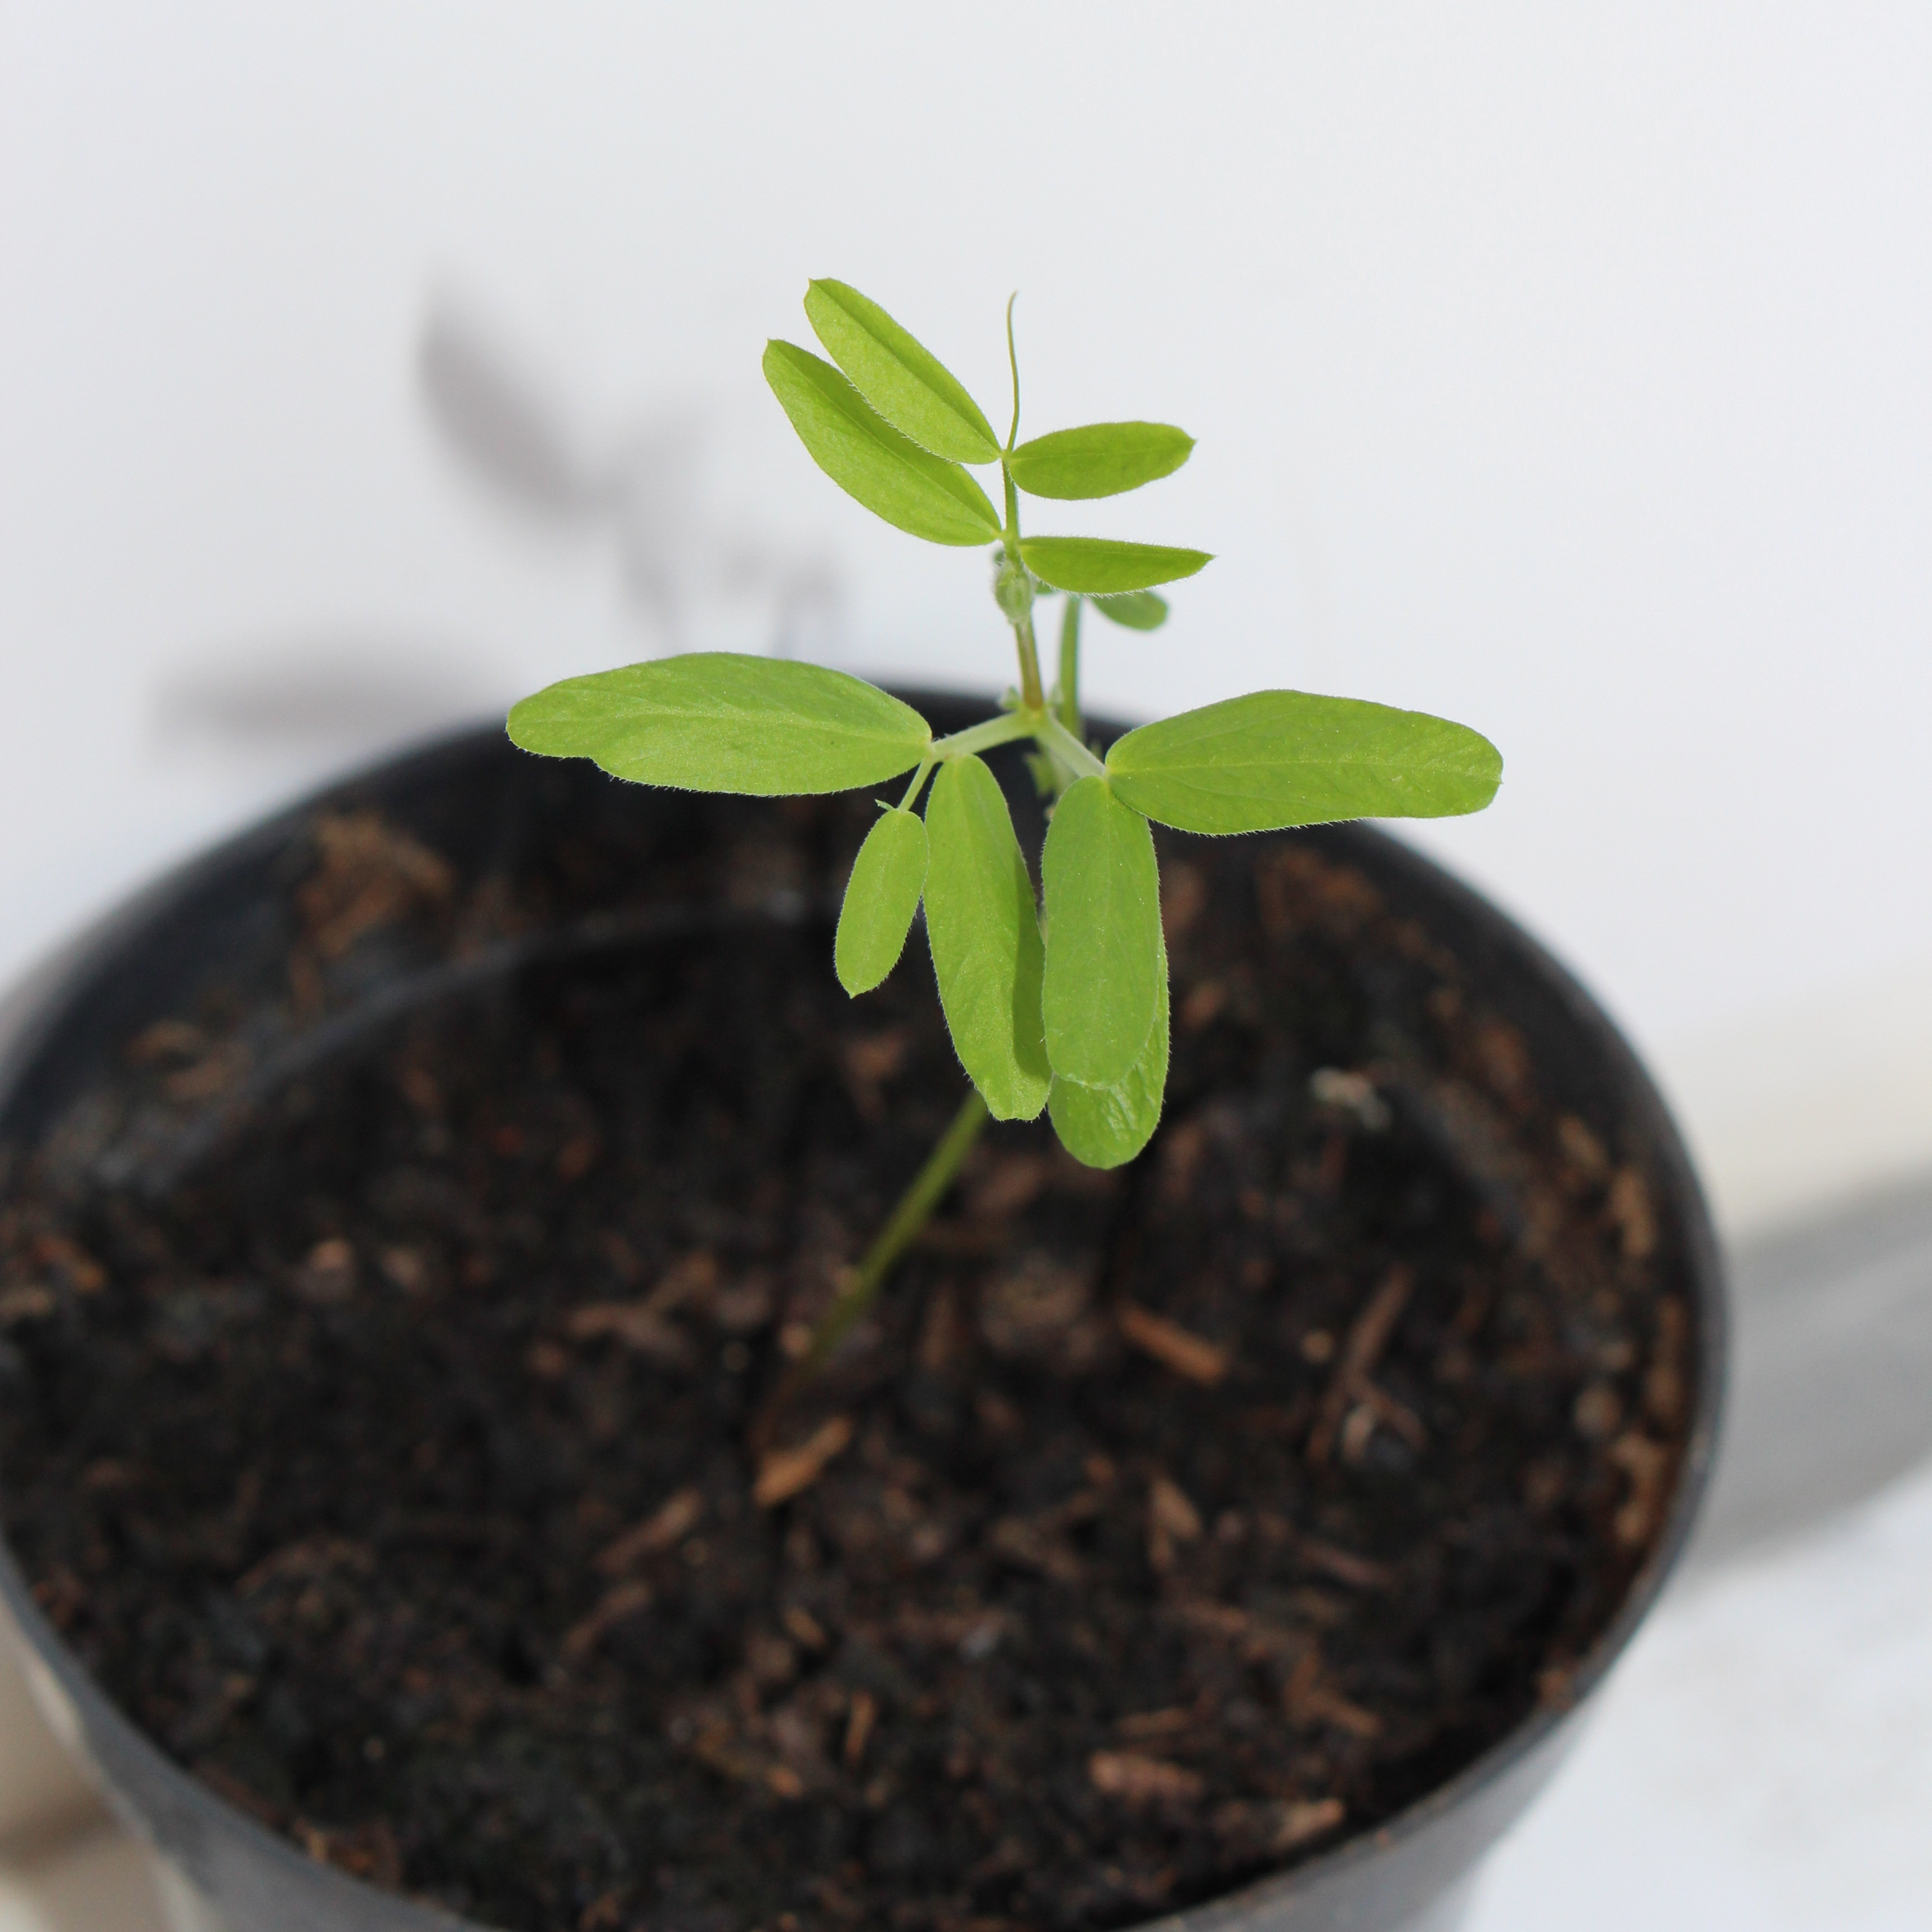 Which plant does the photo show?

Vicia sativa
